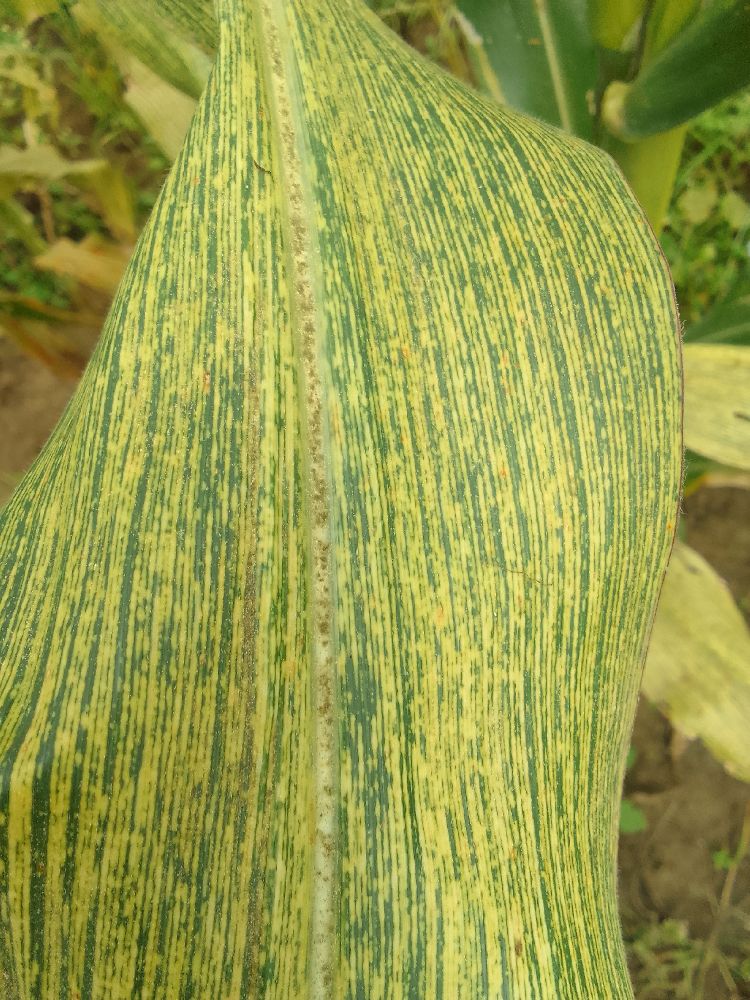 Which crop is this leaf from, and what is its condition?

maize, maize streak virus
